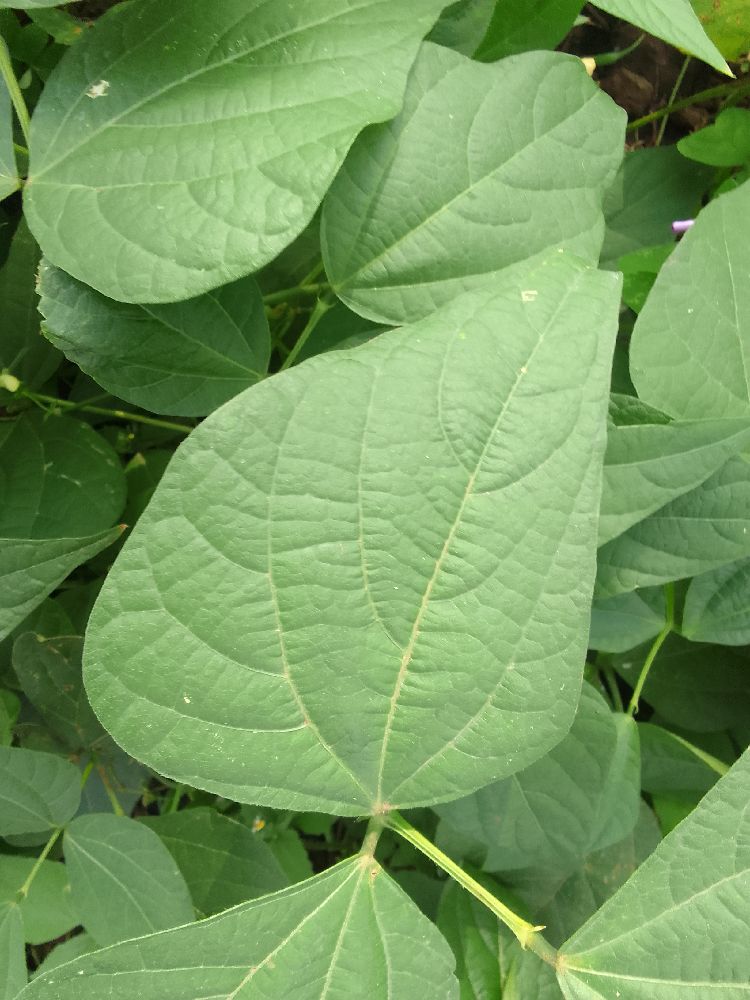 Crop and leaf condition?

common bean, healthy
